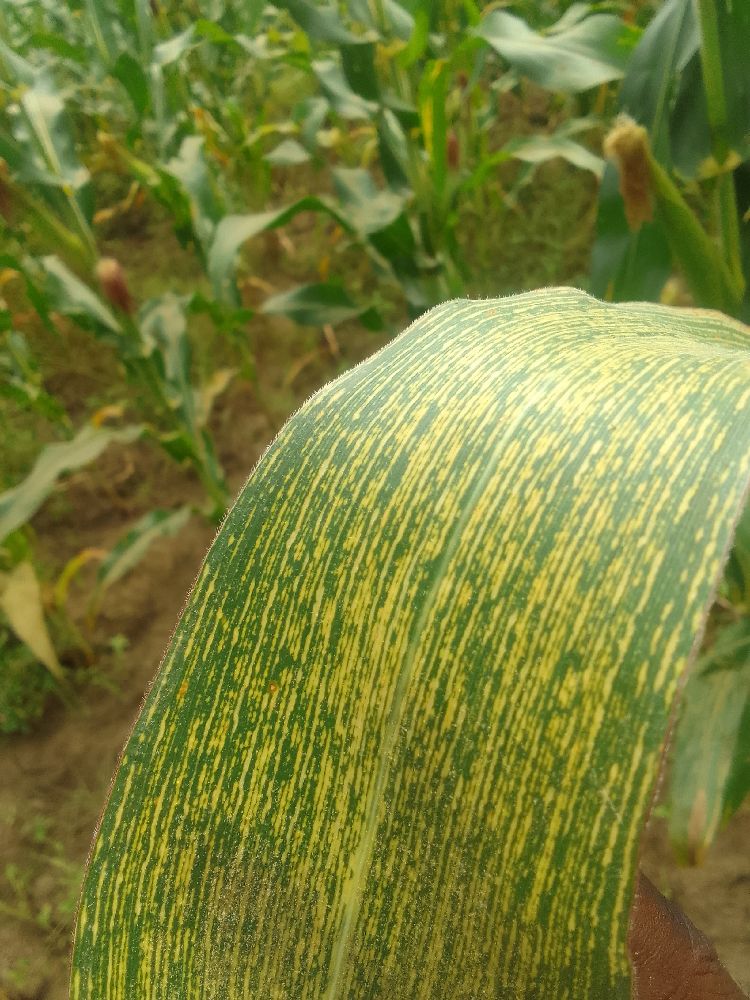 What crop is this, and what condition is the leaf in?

maize, maize streak virus
